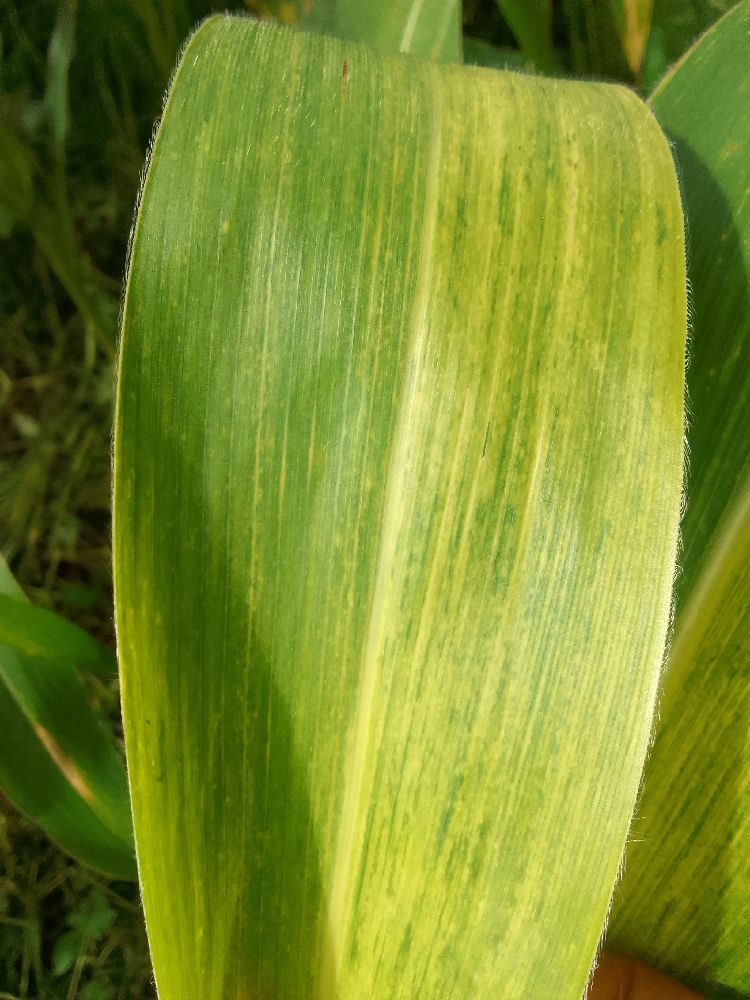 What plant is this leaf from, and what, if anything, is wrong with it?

maize, maize lethal necrosis
